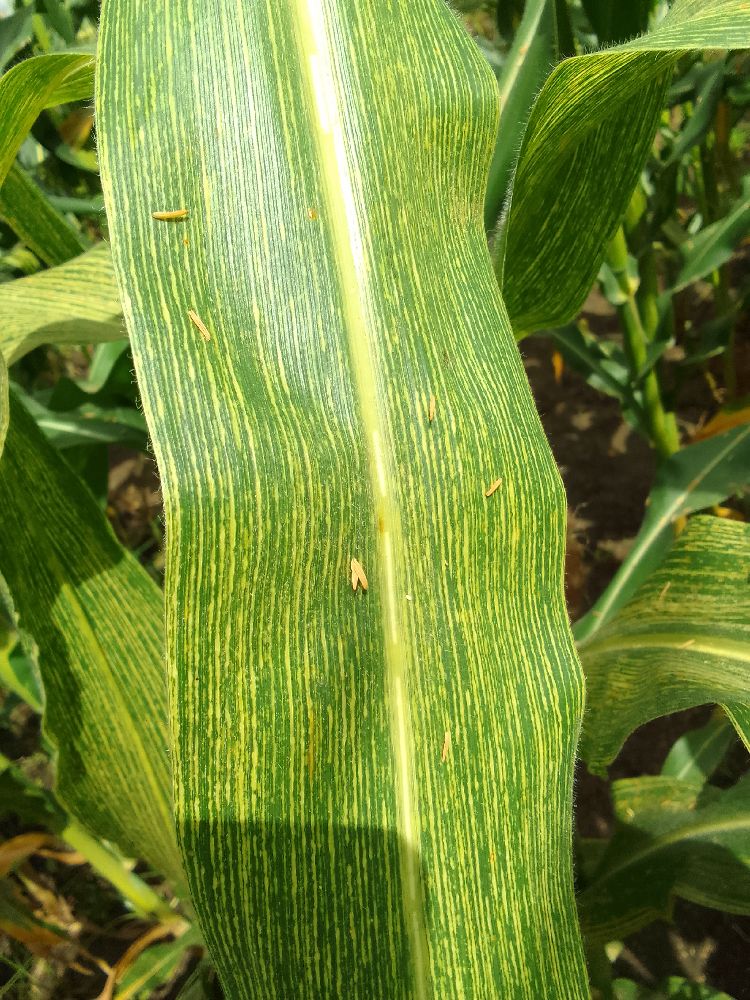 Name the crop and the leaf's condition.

maize, maize streak virus
